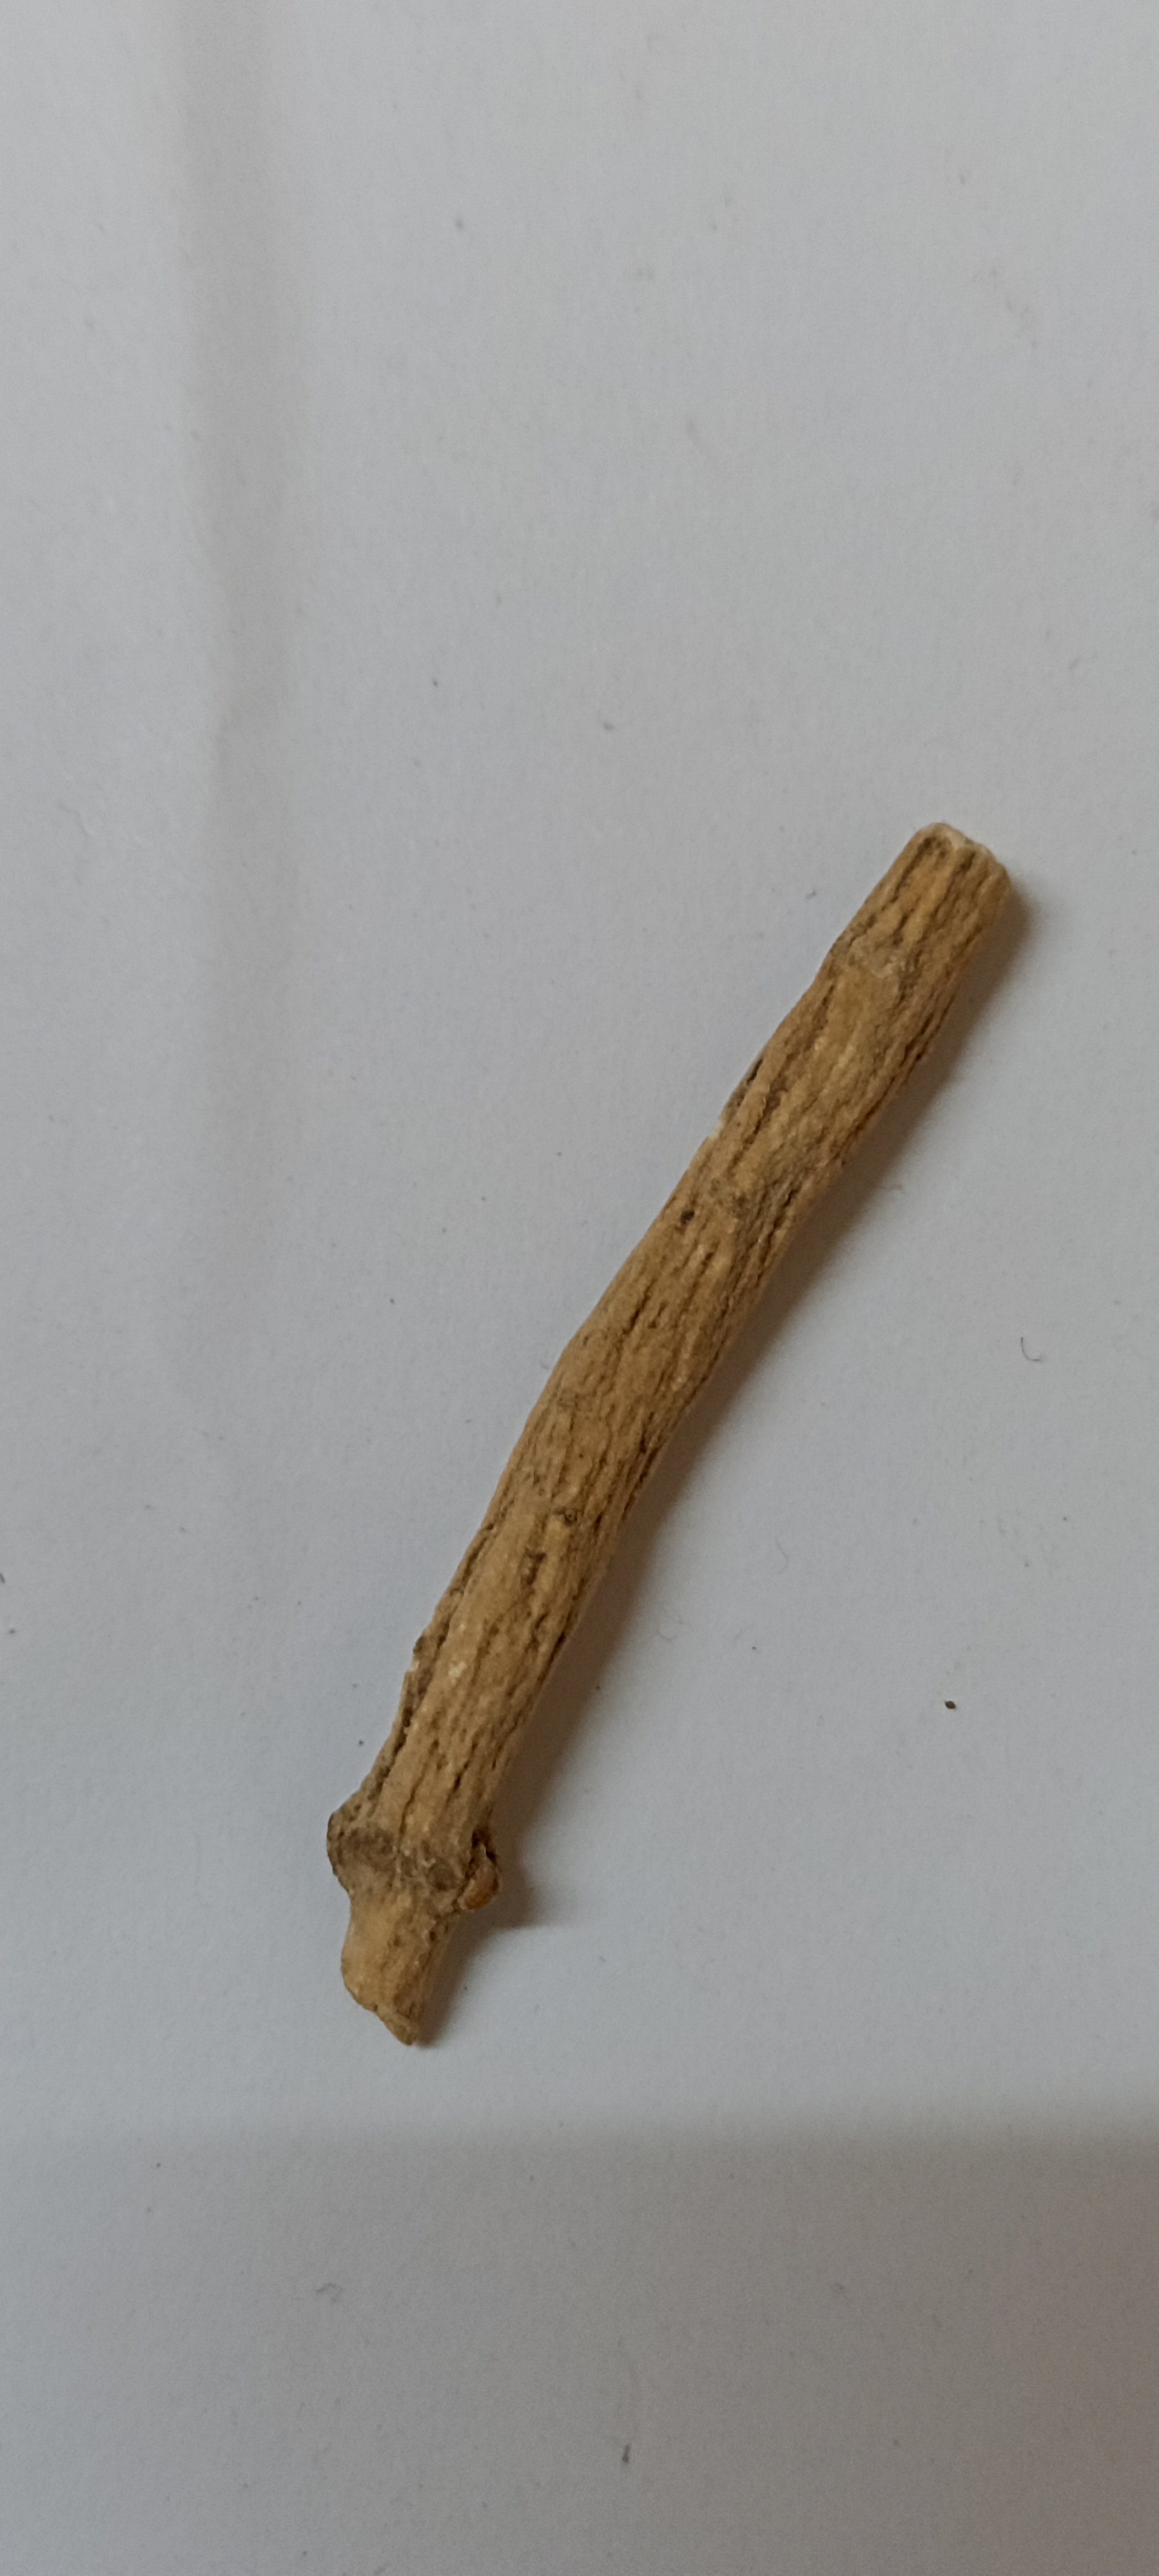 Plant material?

ashwagandha
